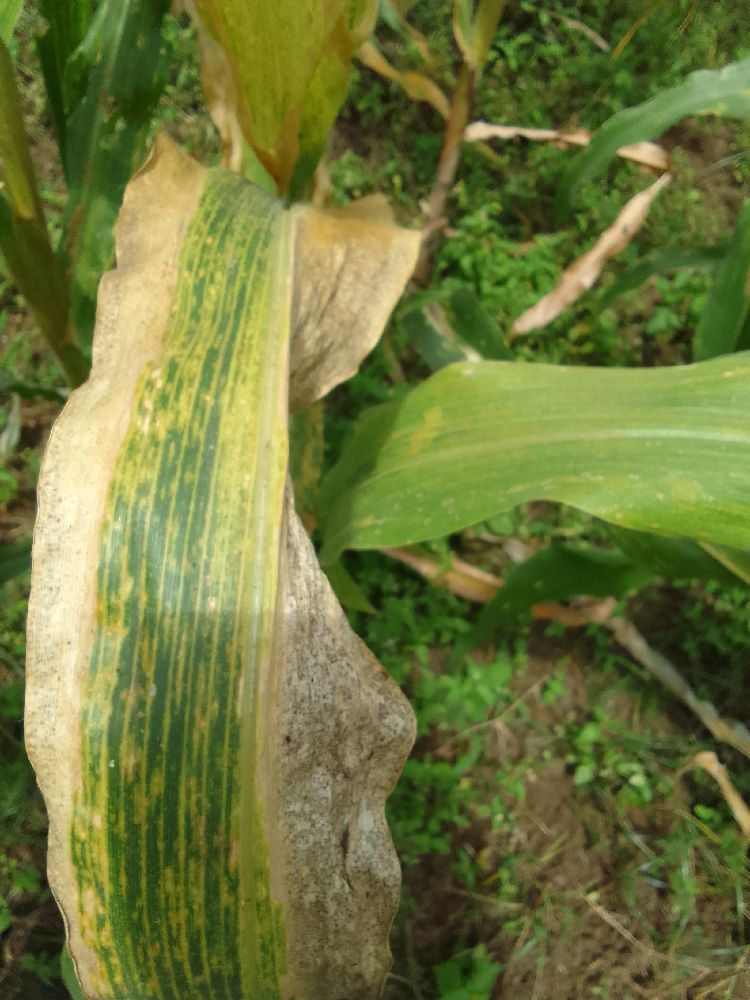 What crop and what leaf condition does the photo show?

maize, maize lethal necrosis
